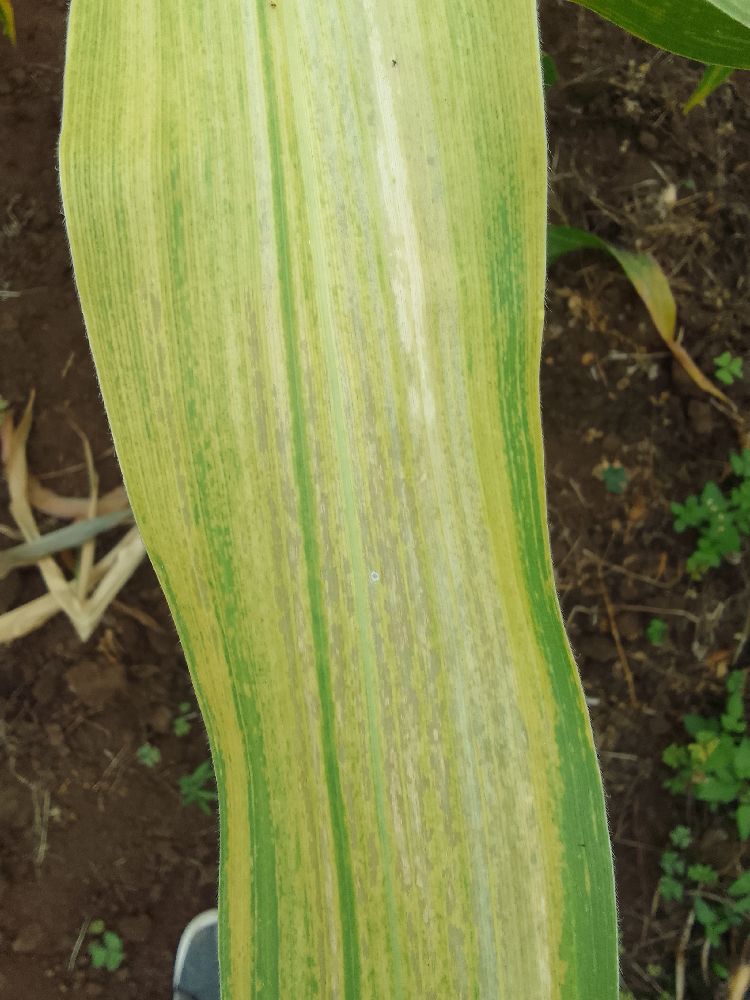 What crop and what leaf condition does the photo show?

maize, maize lethal necrosis
